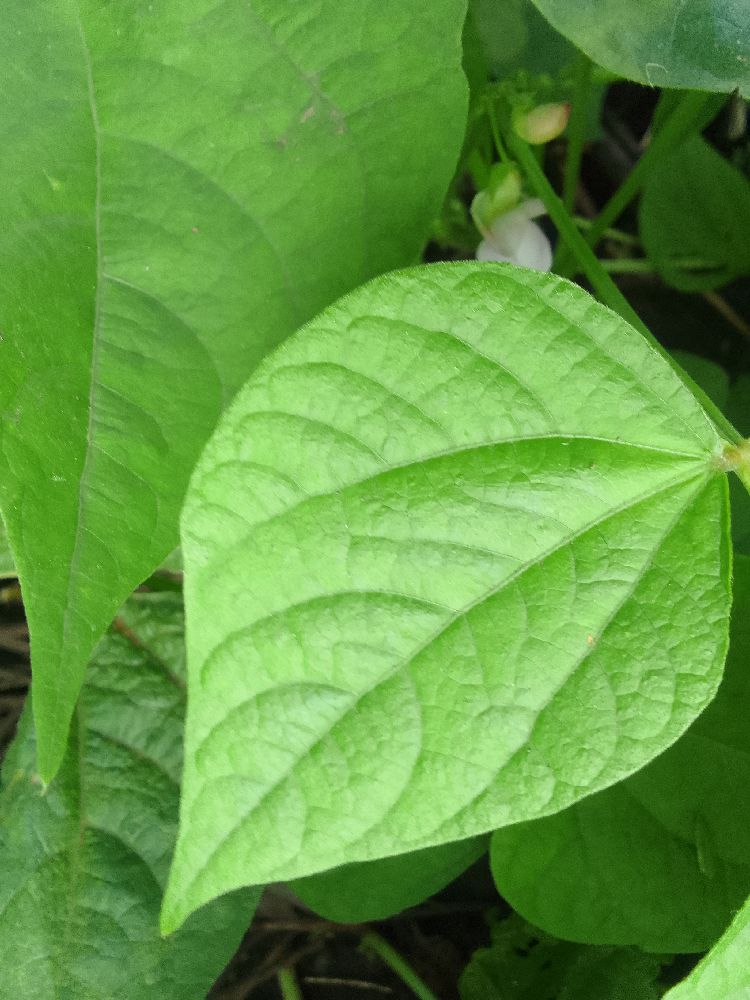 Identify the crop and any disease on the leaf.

common bean, healthy
